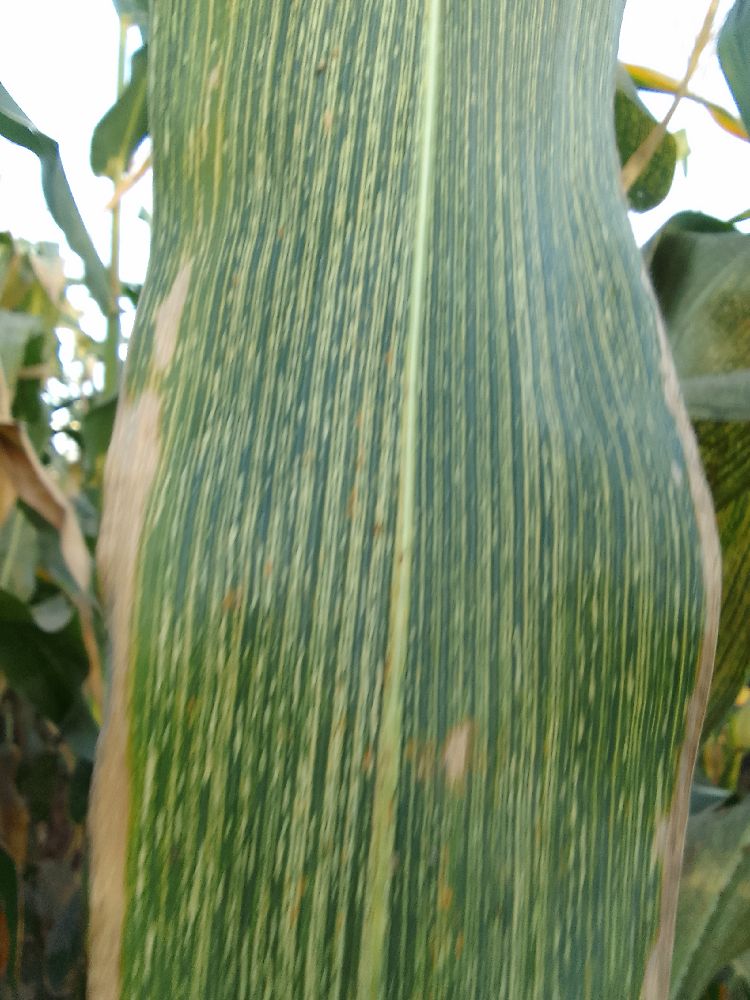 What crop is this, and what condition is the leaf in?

maize, maize streak virus
